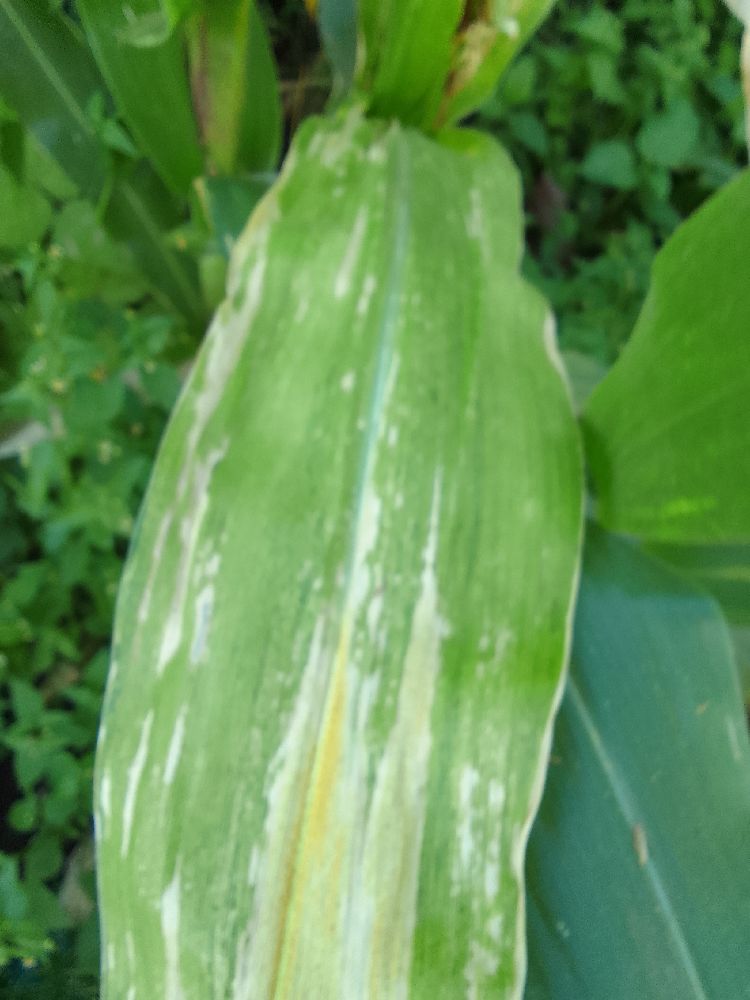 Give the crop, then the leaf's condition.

maize, maize lethal necrosis
